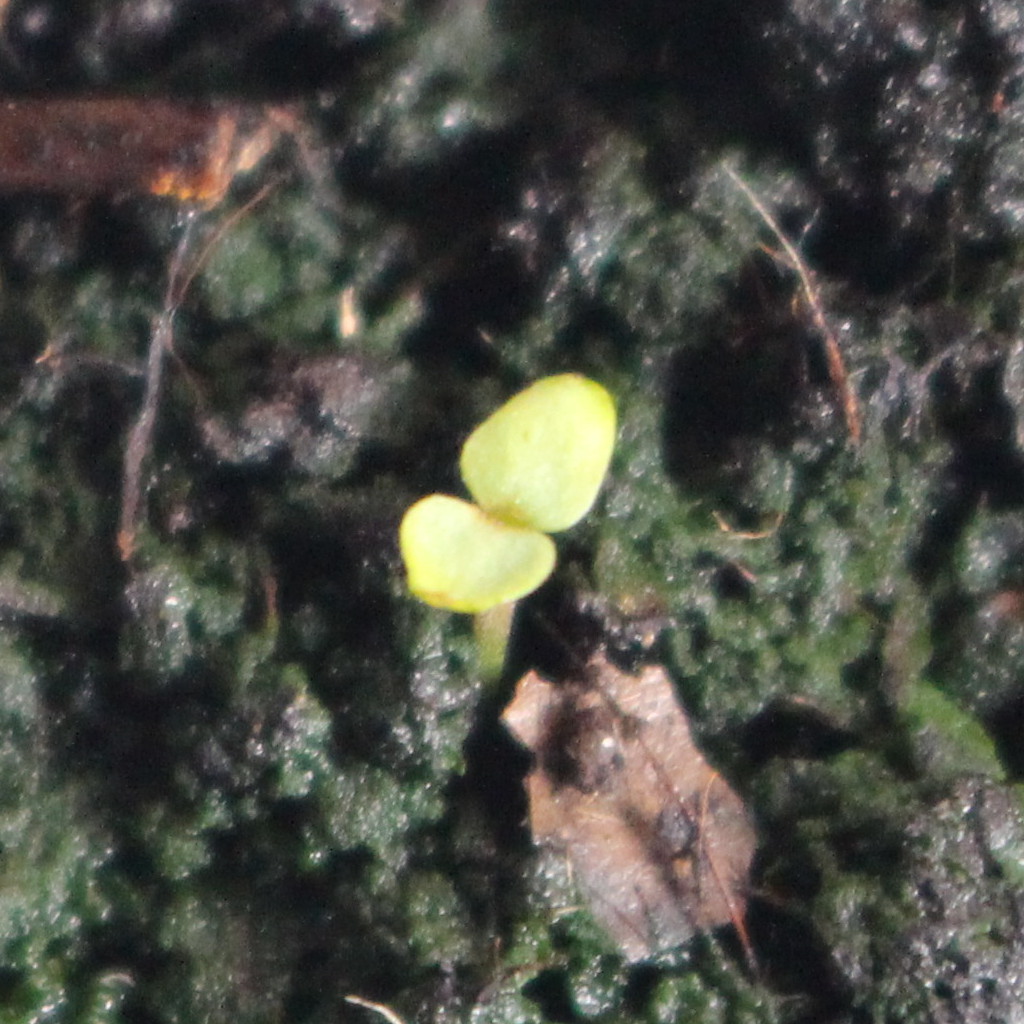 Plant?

Veronica persica
